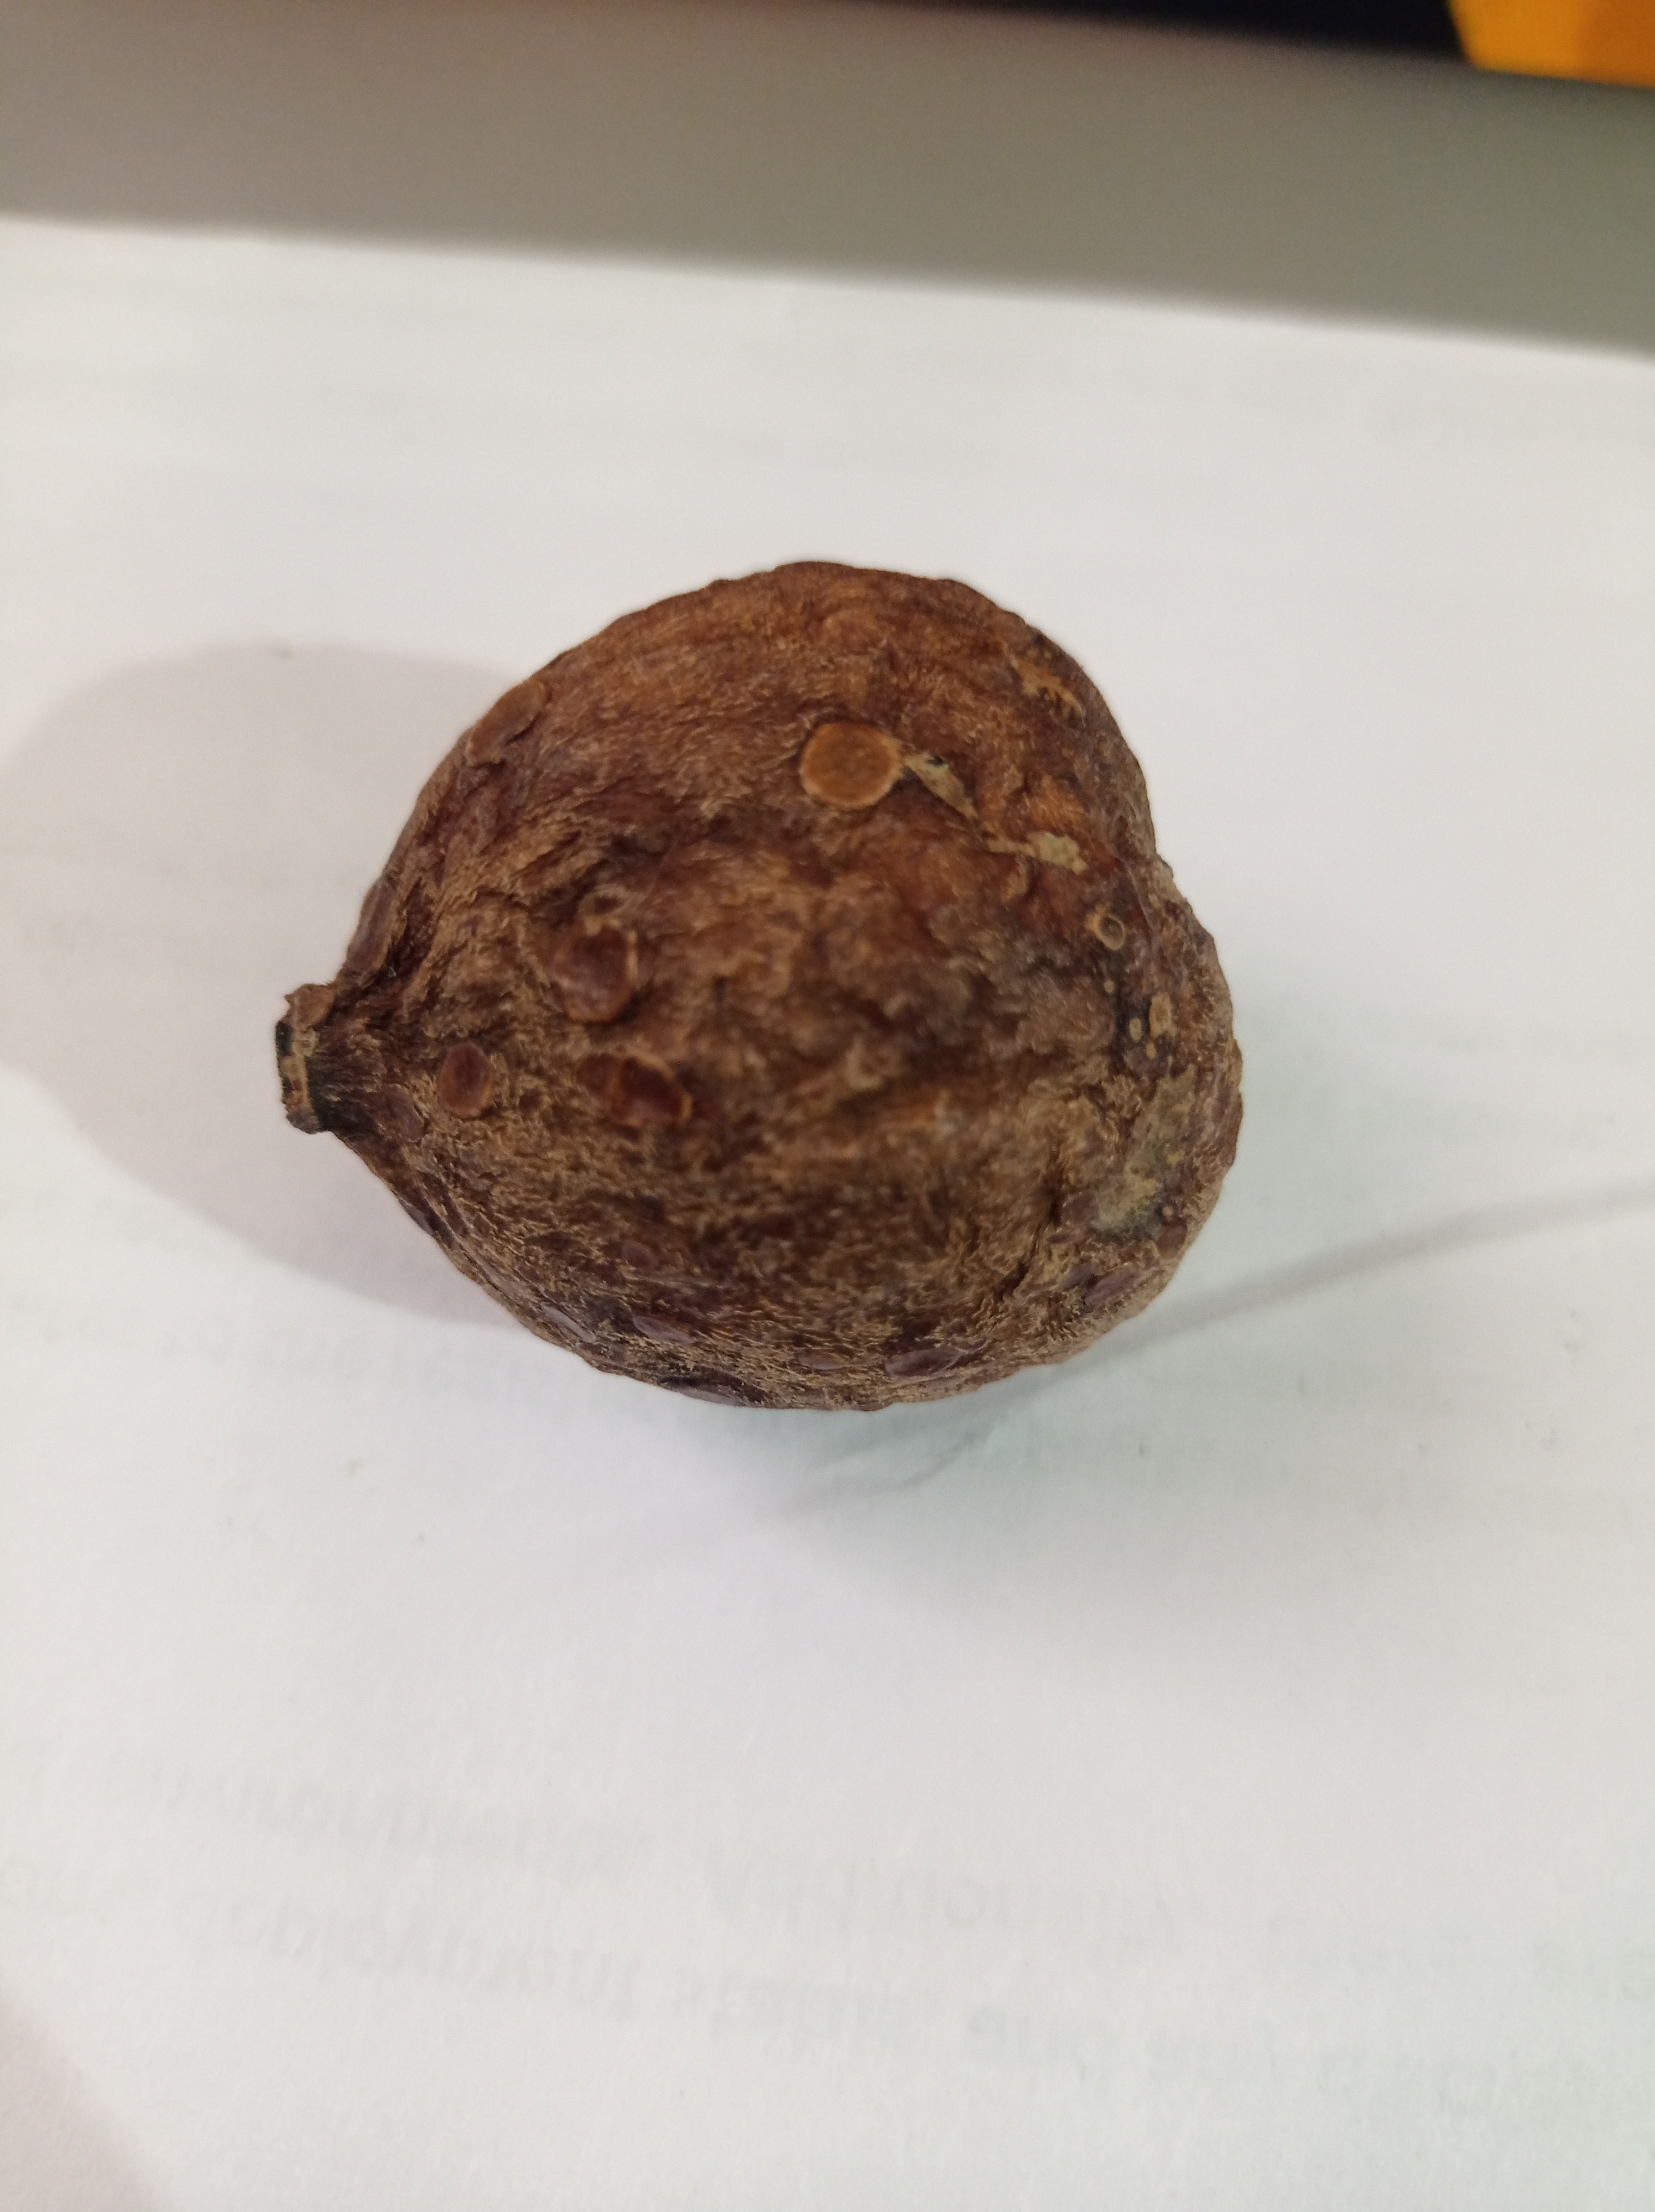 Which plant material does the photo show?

madanphal
